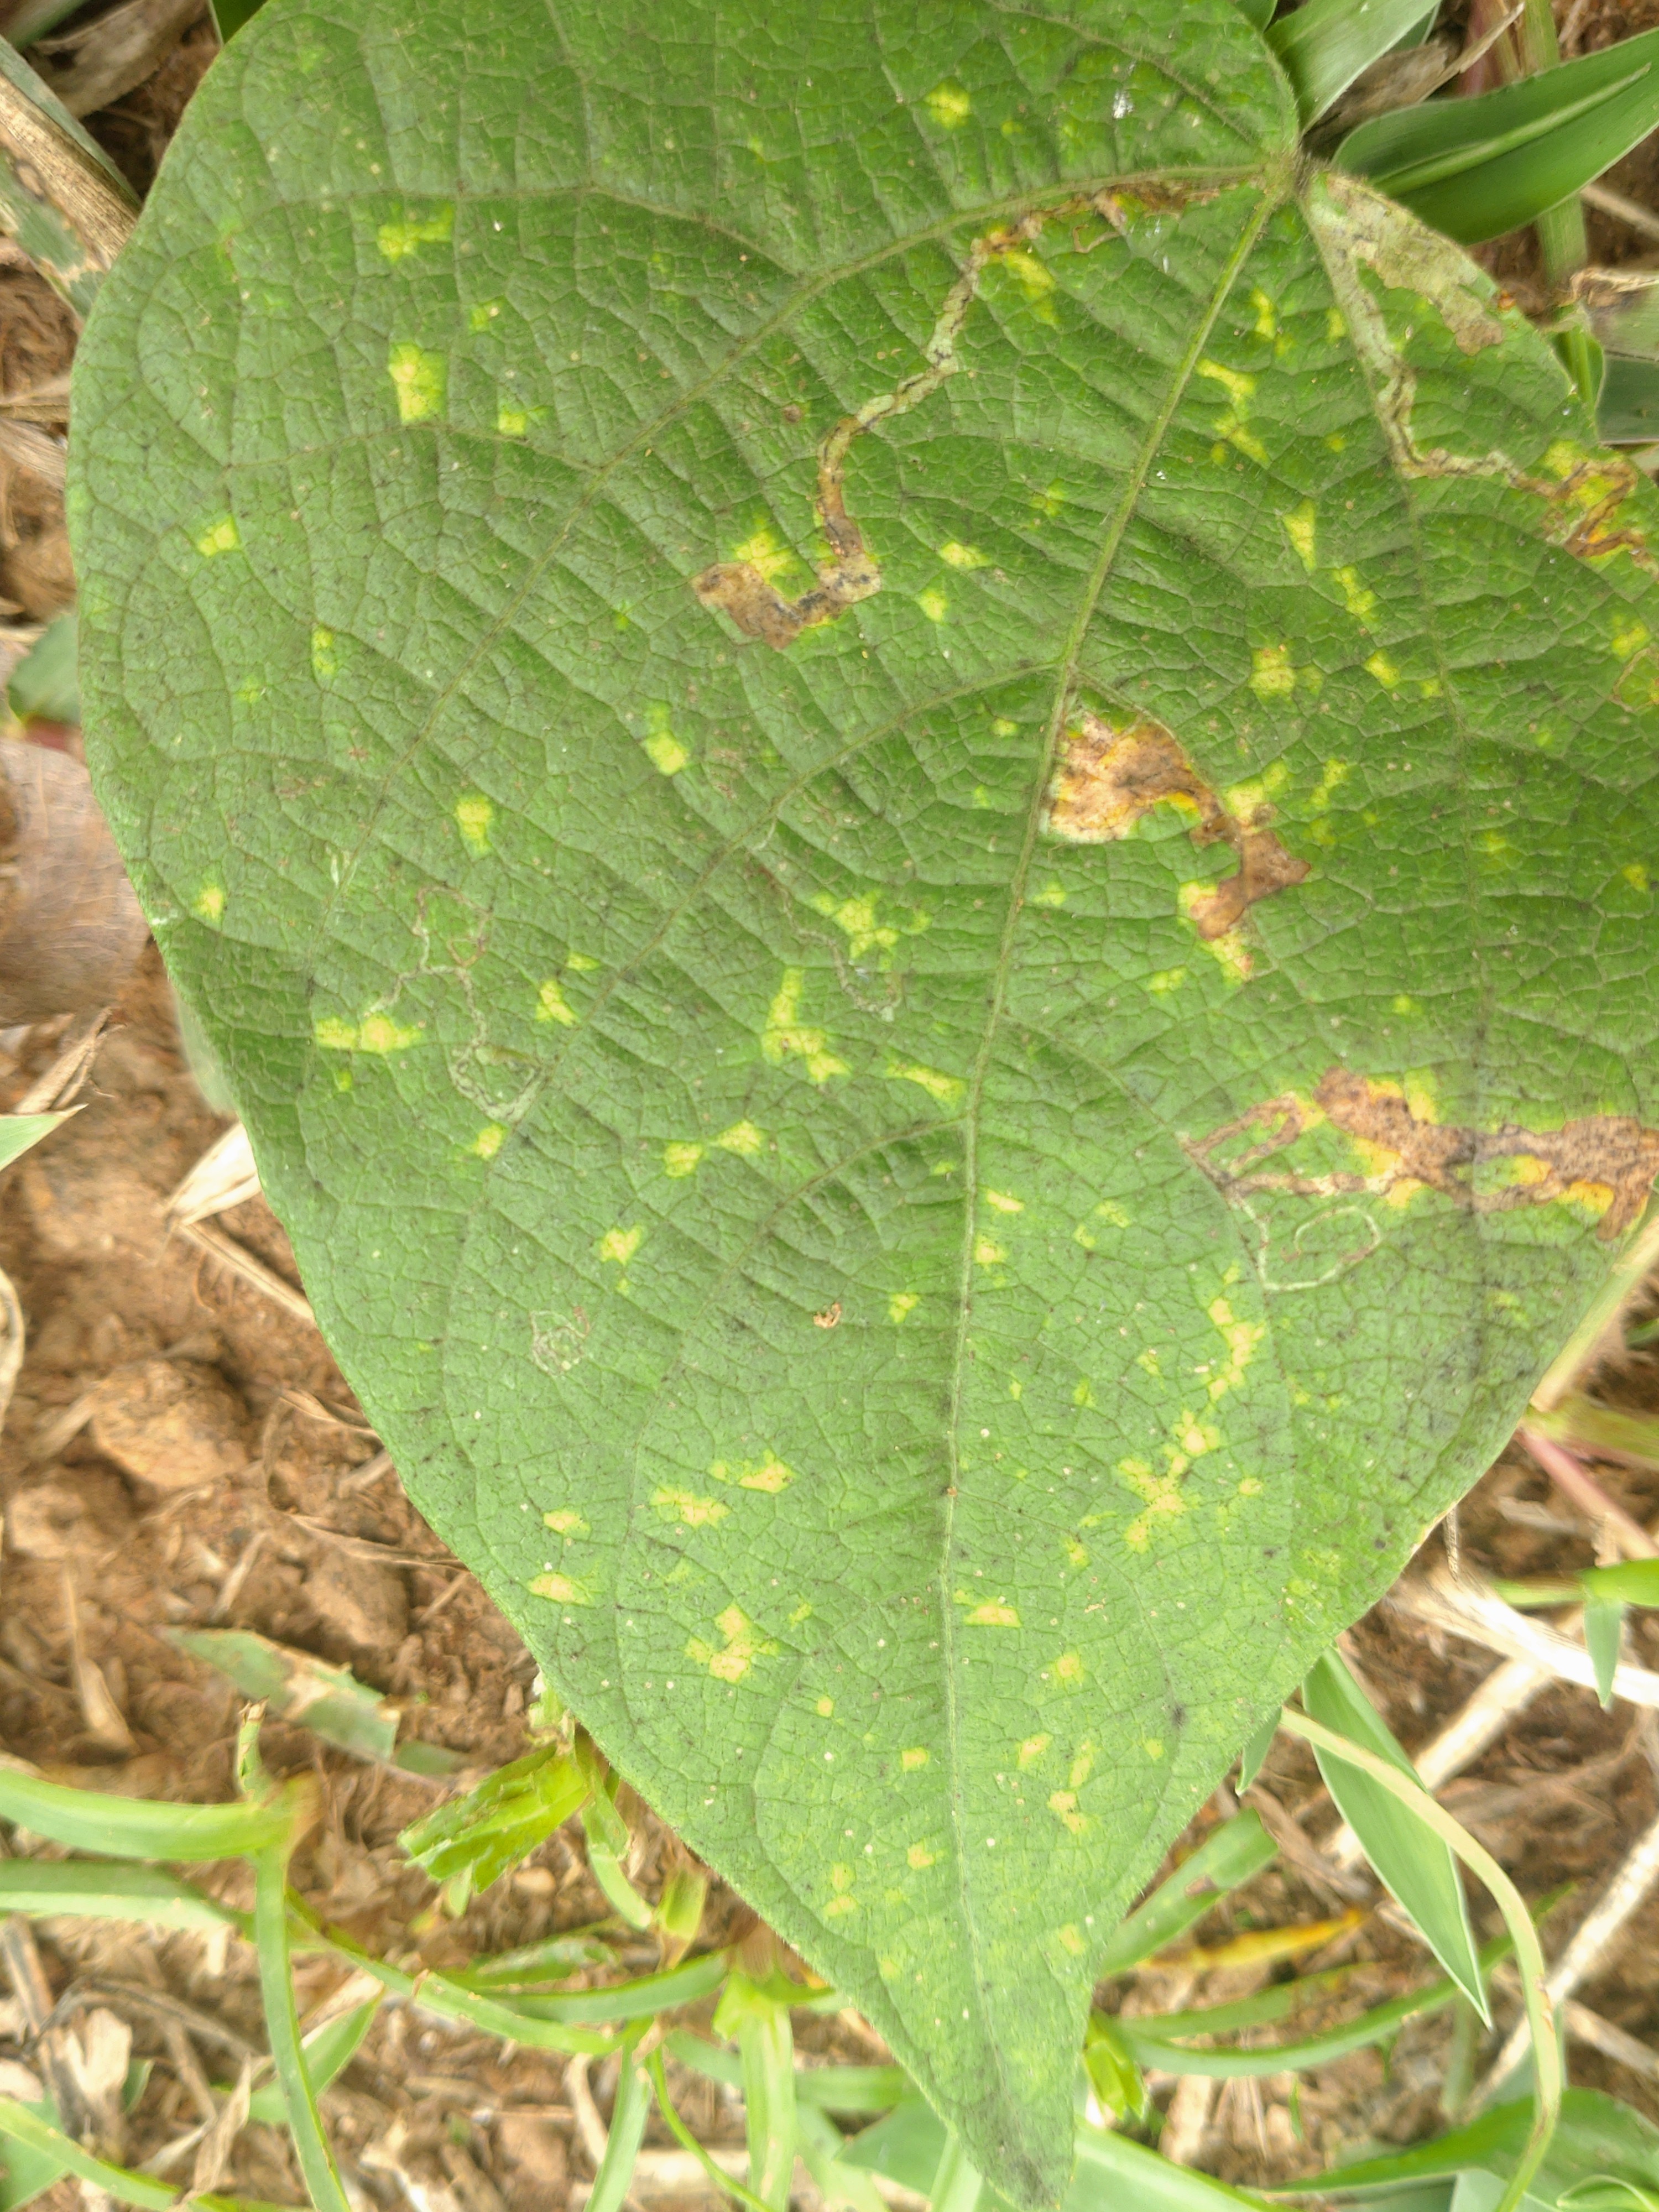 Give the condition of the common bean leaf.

rust
